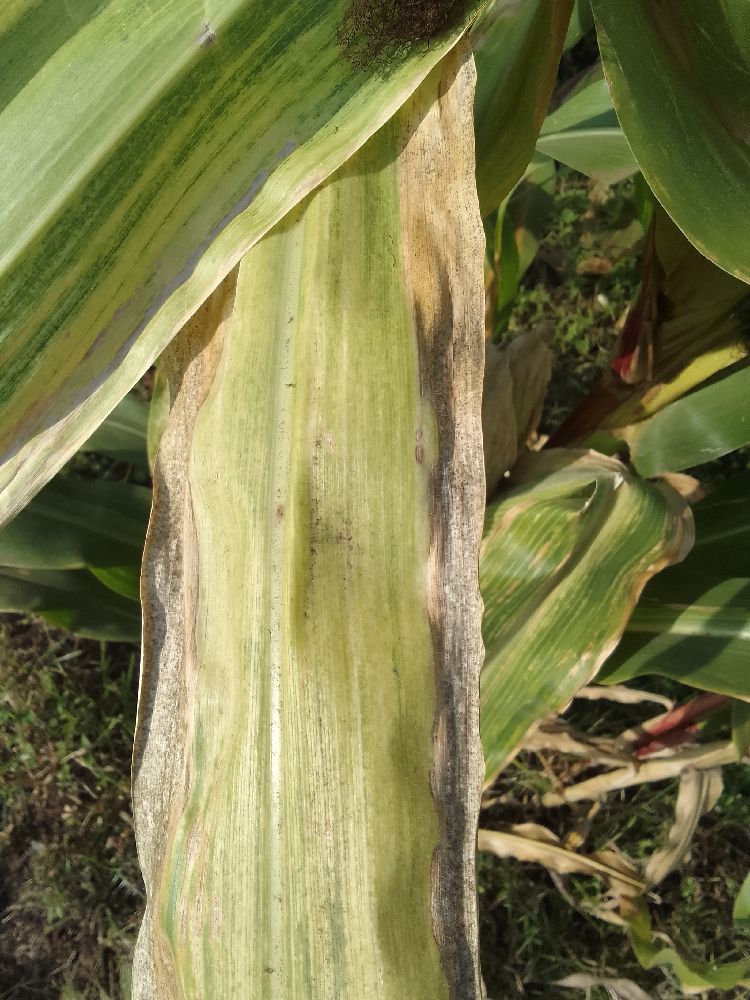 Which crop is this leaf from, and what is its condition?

maize, maize lethal necrosis
